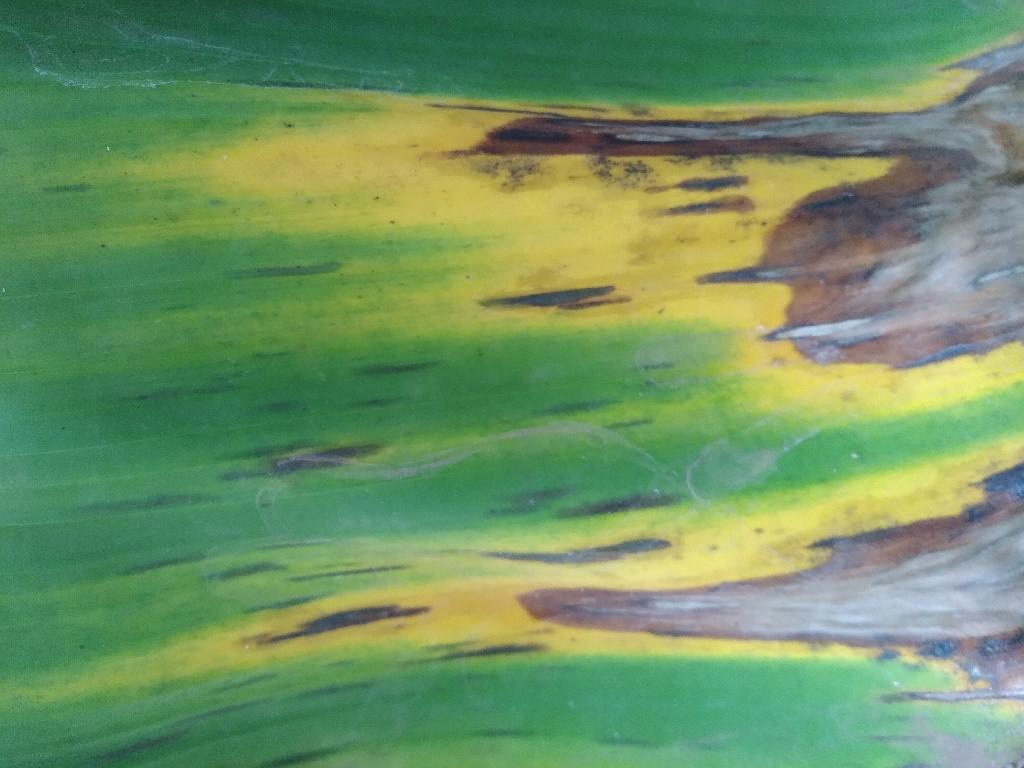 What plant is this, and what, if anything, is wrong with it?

banana, black sigatoka
